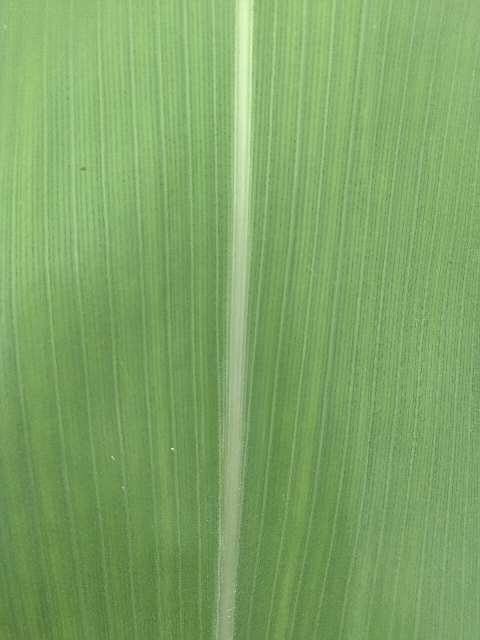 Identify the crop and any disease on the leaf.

maize, healthy
